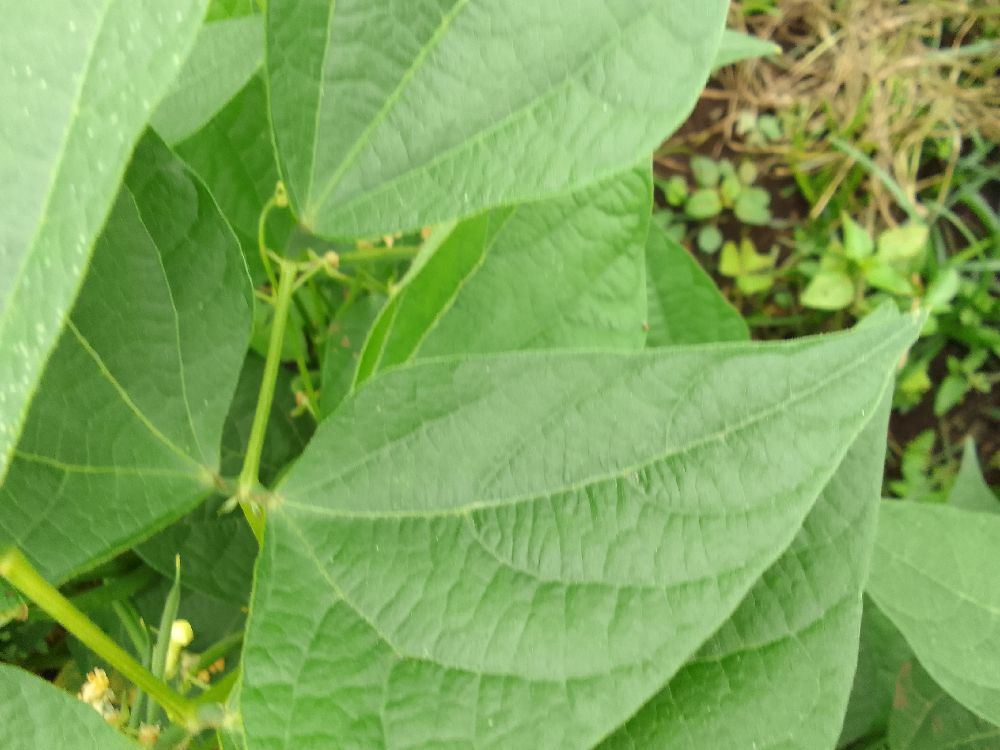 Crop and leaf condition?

common bean, healthy
